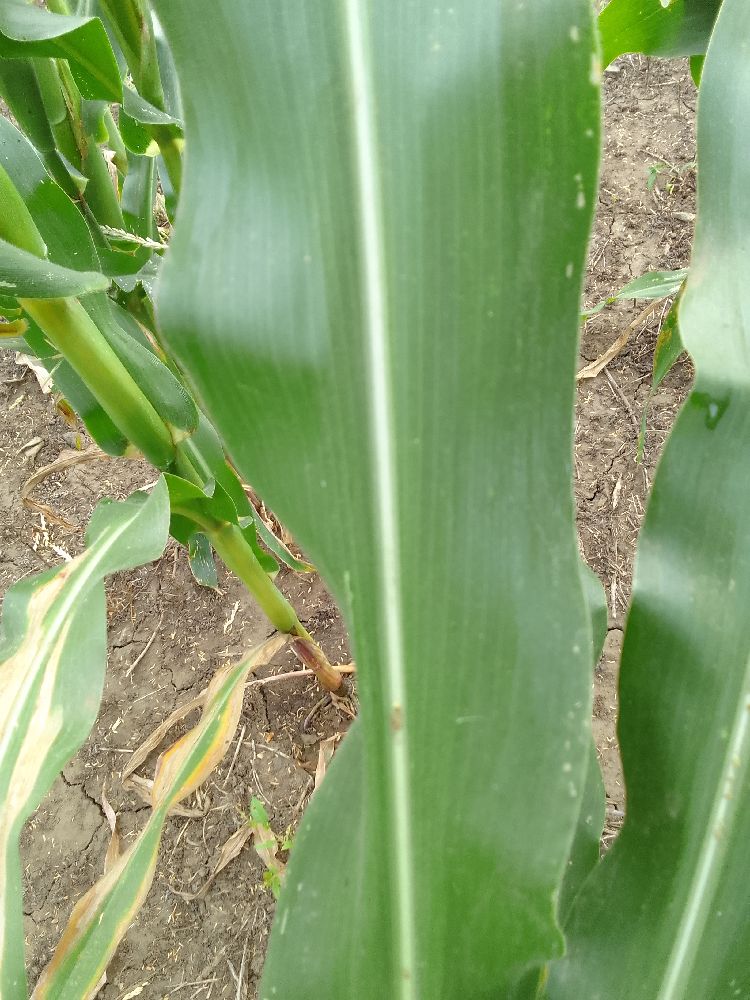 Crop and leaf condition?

maize, healthy
